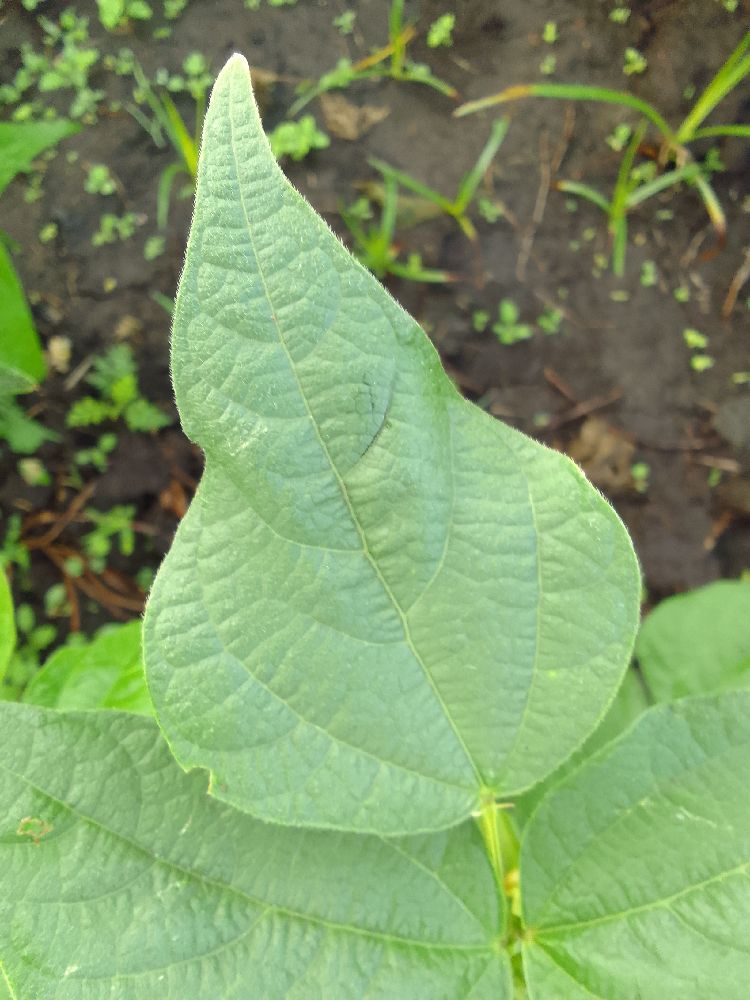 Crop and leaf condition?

common bean, healthy
